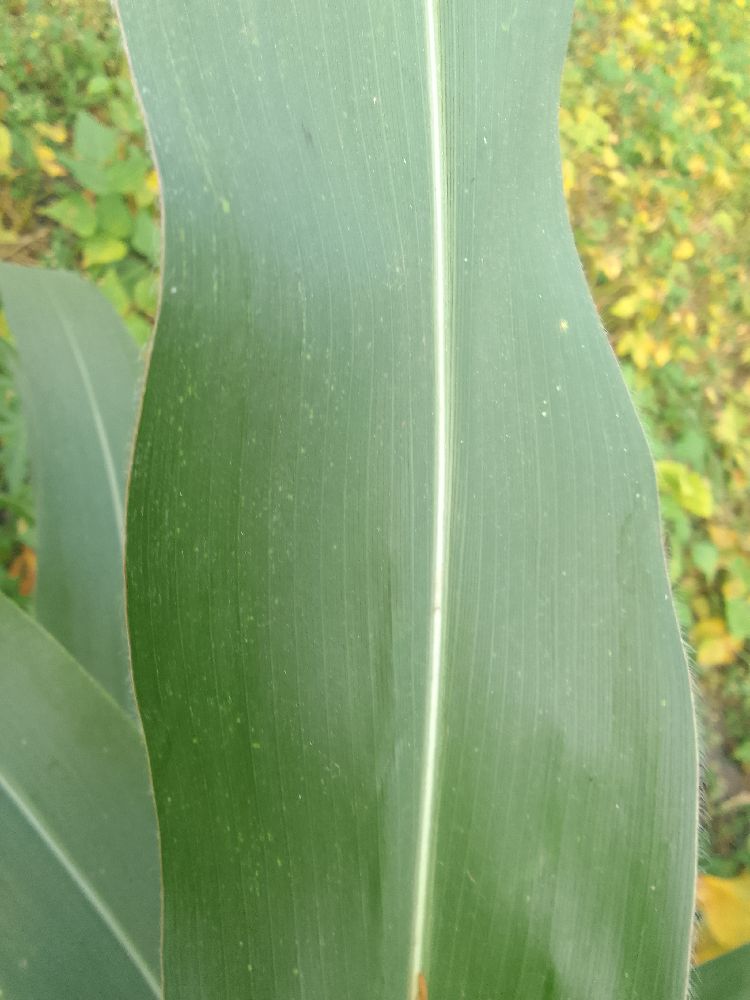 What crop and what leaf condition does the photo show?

maize, healthy
